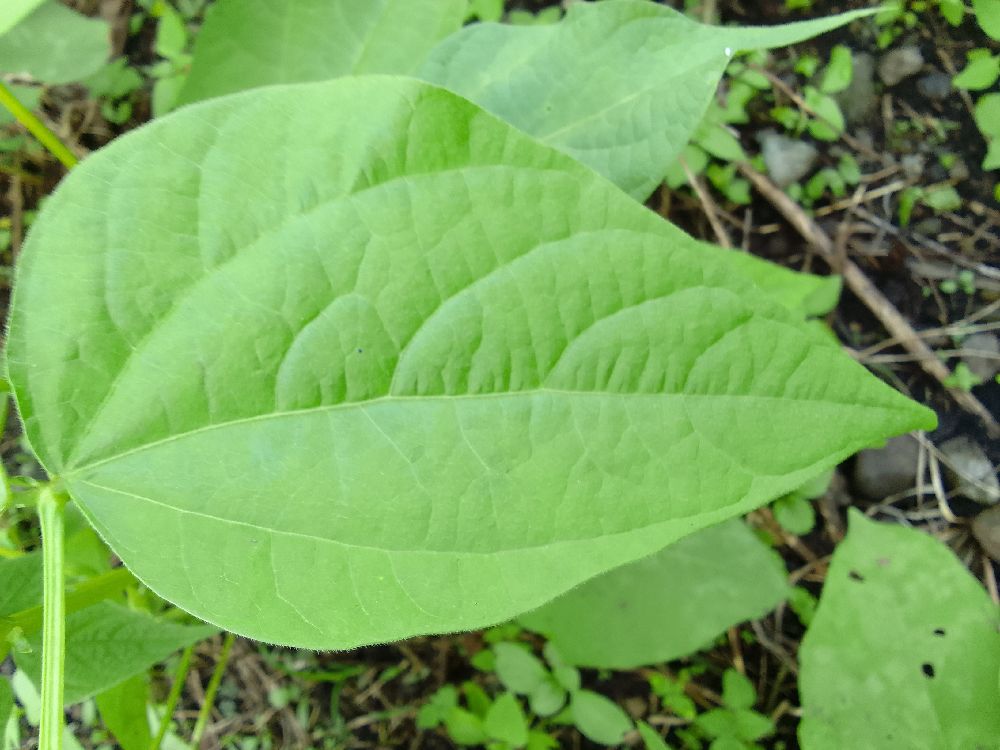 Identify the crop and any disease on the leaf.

common bean, healthy
